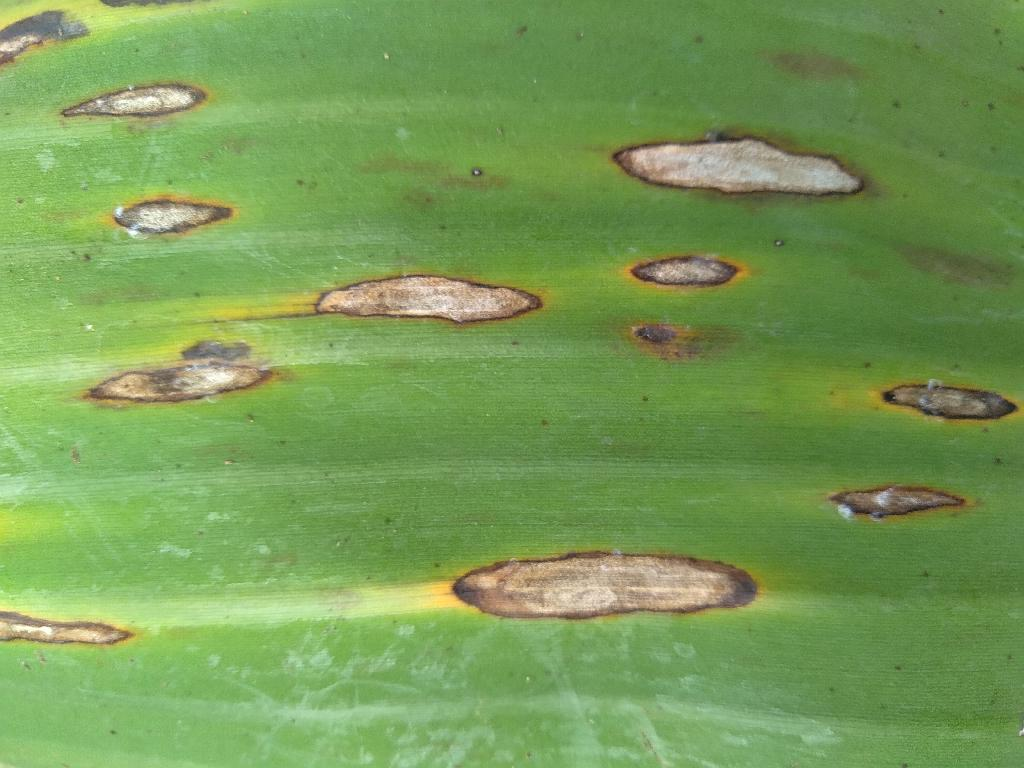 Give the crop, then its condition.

banana, black sigatoka
